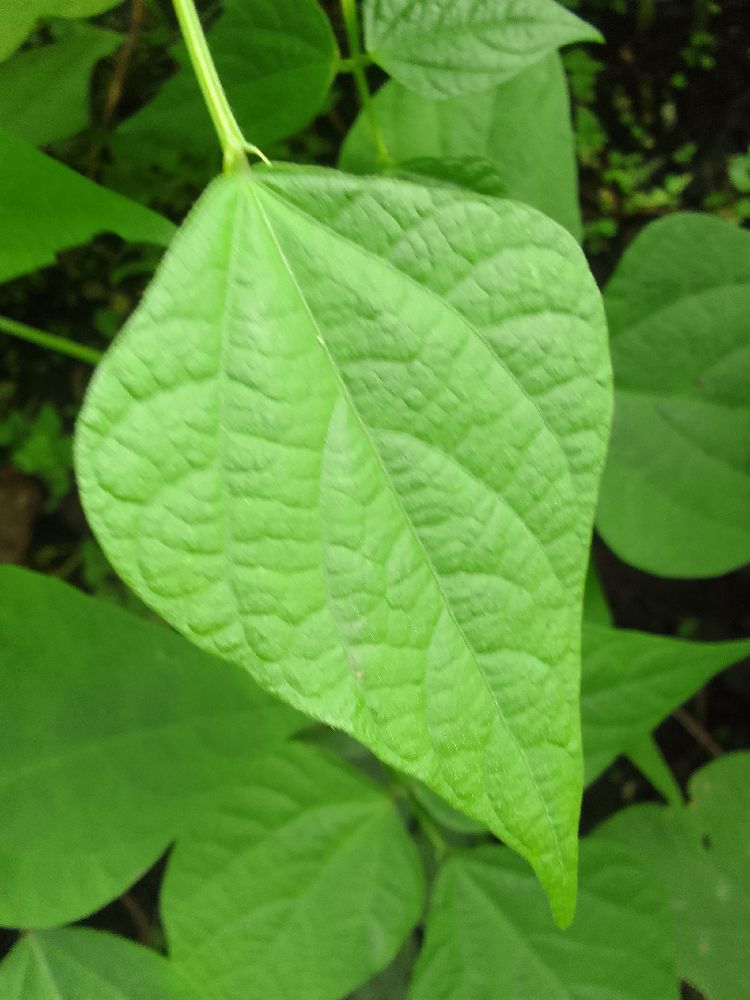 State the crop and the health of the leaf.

common bean, healthy
